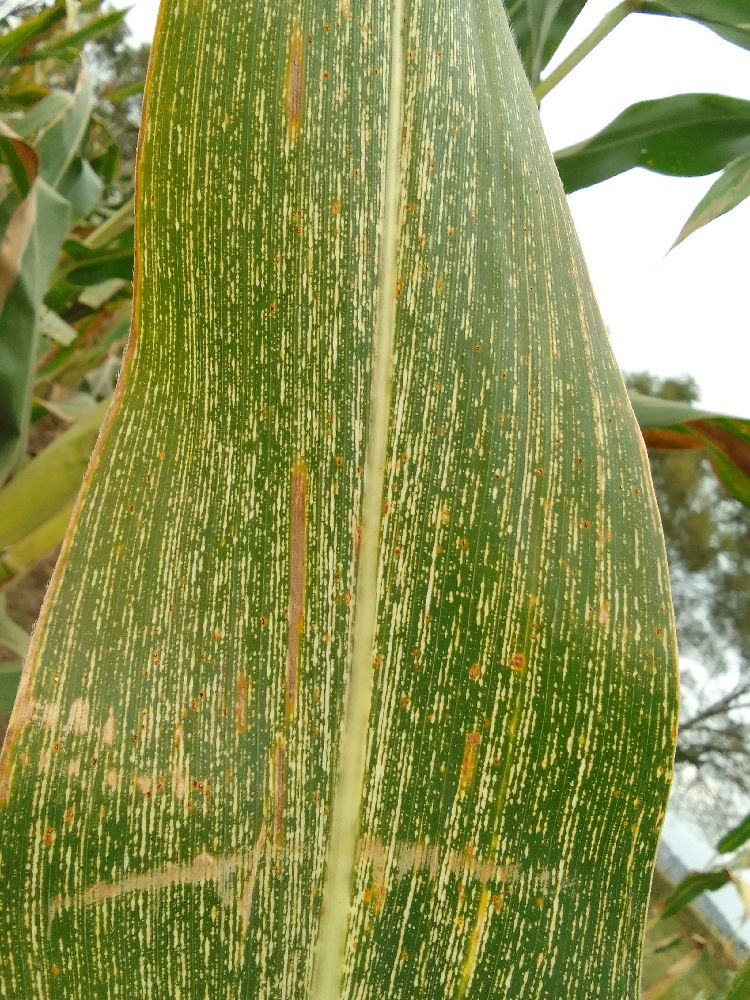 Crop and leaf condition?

maize, maize streak virus
